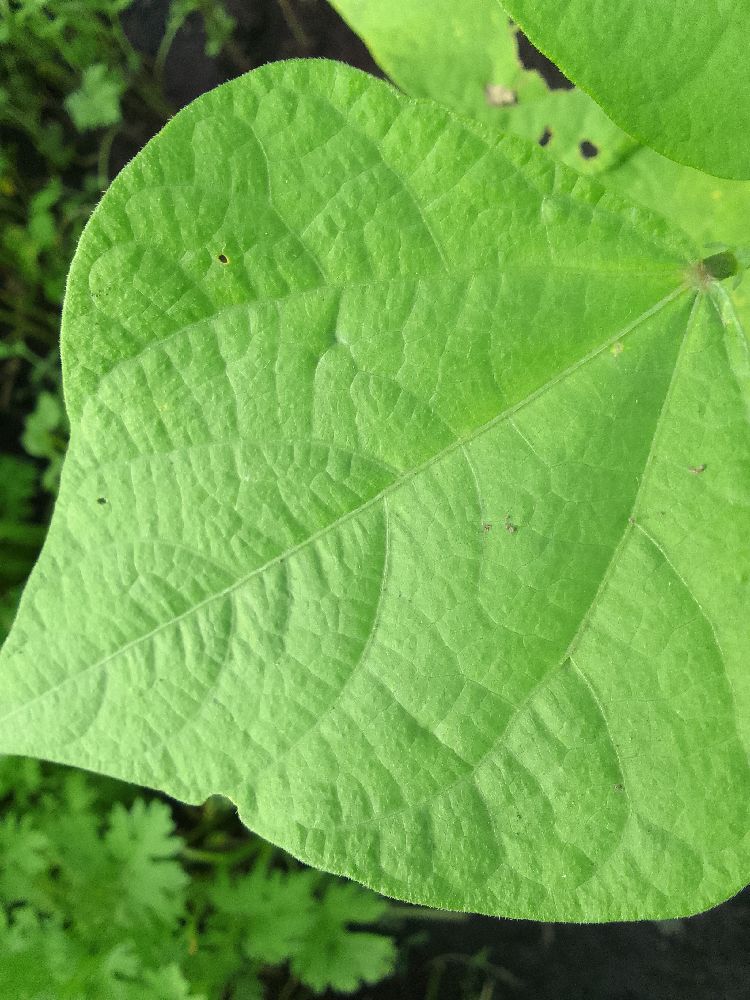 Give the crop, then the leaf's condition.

common bean, healthy
